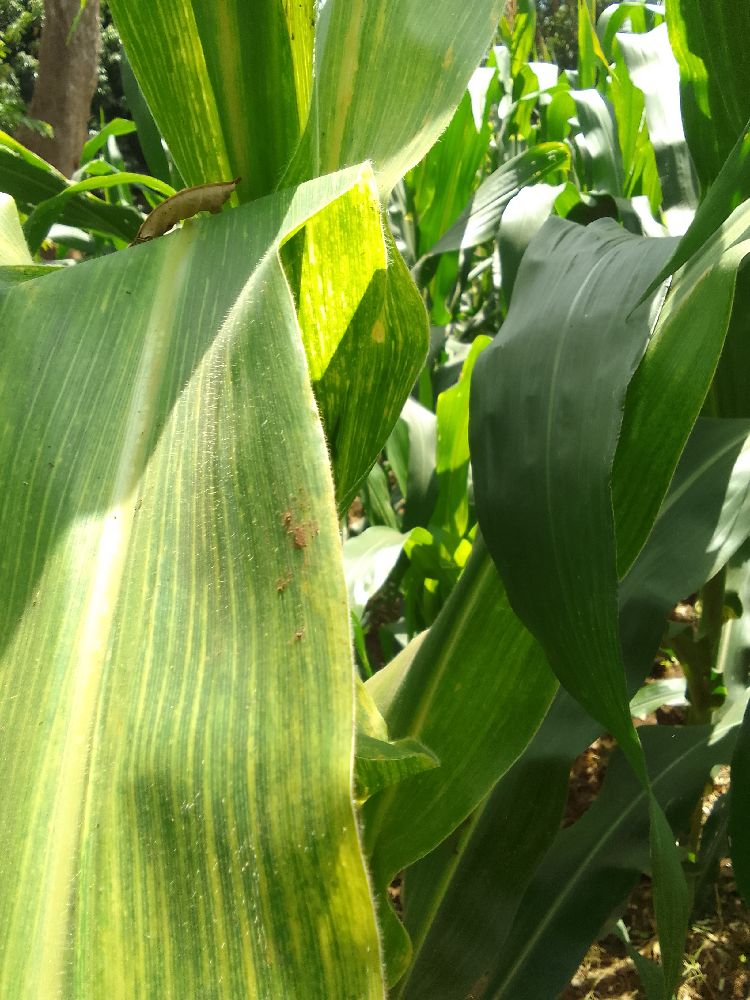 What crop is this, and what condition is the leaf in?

maize, maize lethal necrosis
